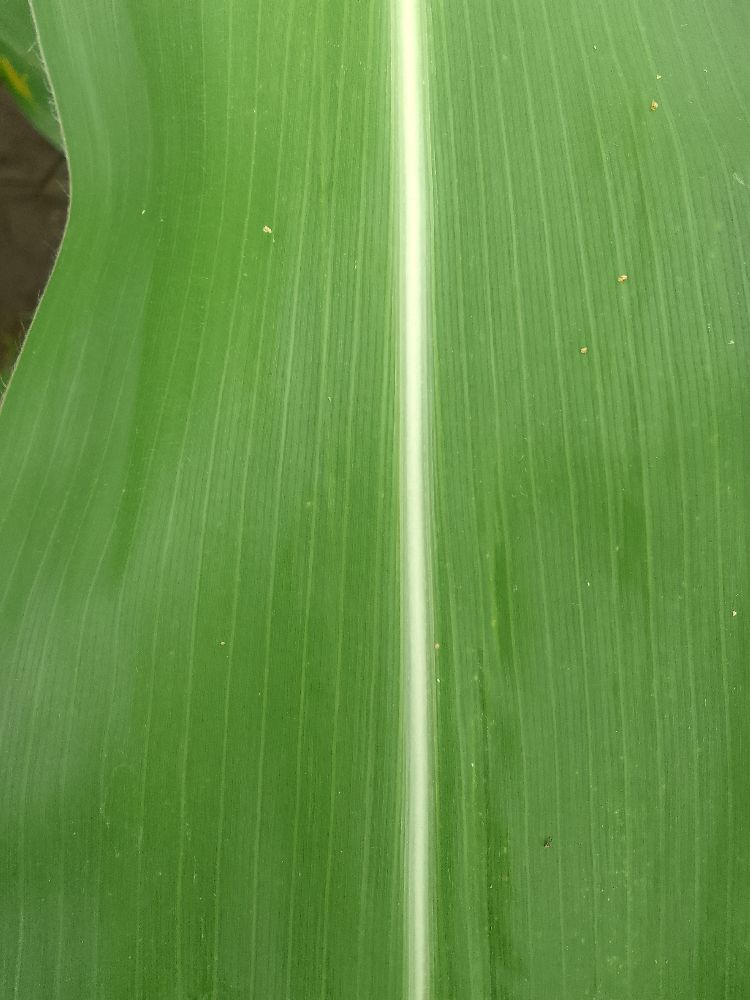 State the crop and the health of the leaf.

maize, healthy
